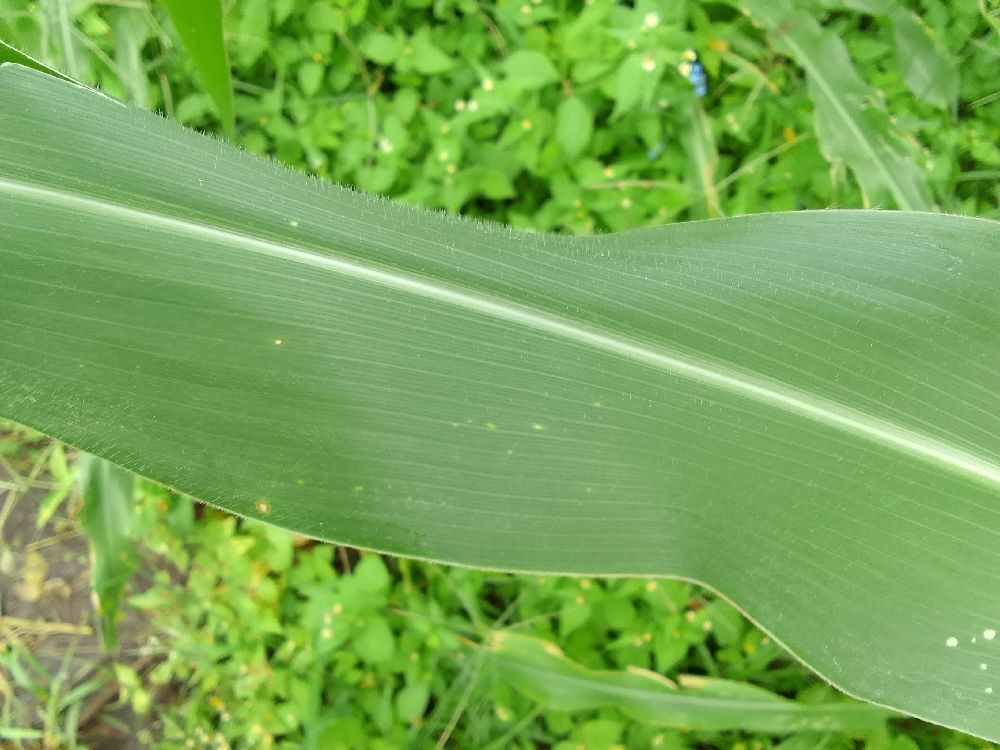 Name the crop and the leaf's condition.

maize, healthy
